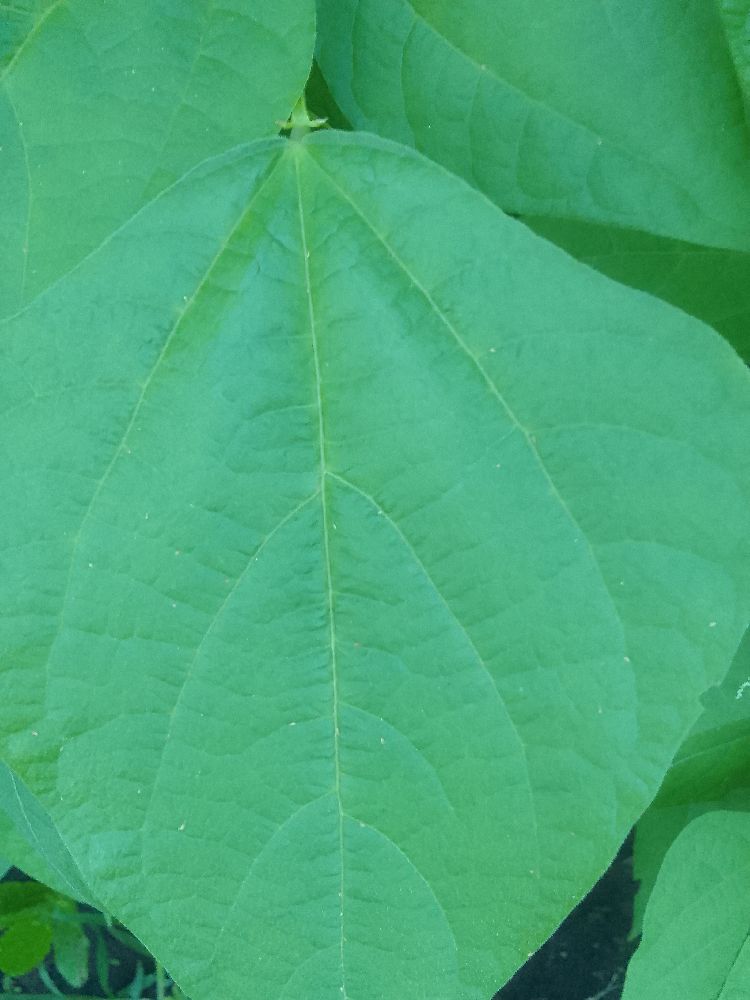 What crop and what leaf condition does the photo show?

common bean, healthy
